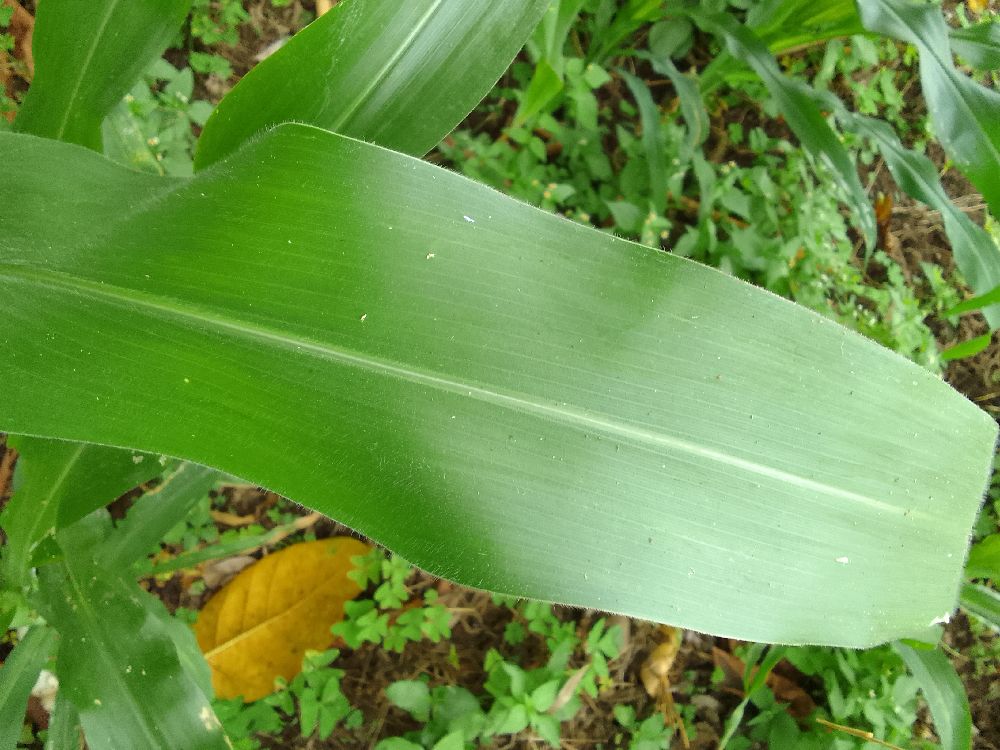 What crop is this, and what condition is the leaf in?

maize, healthy
